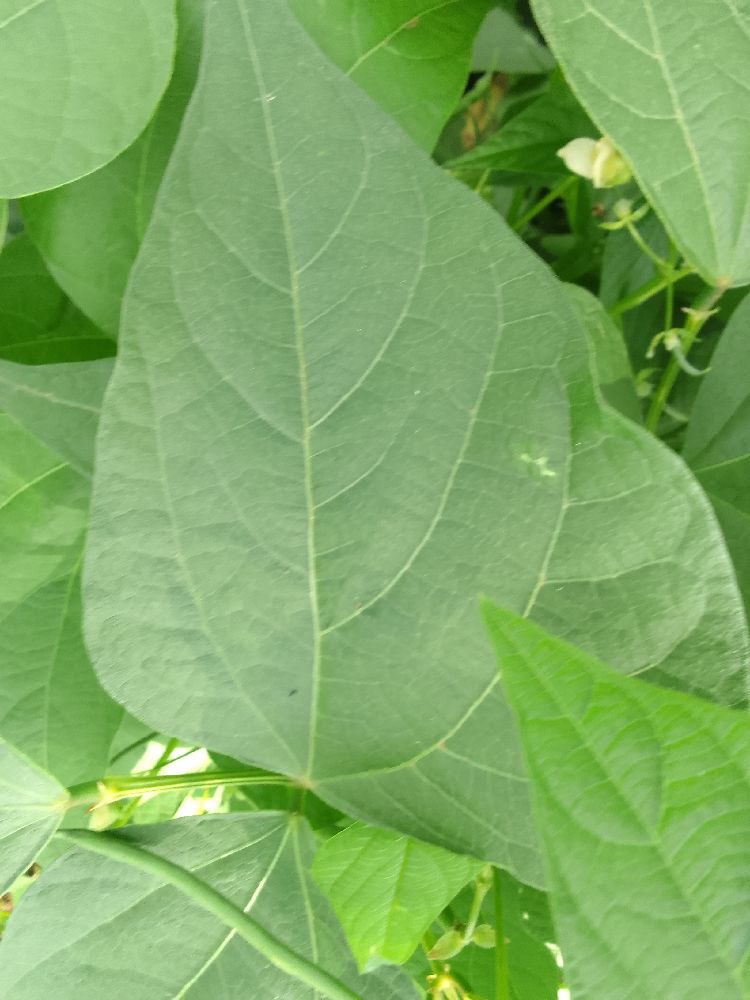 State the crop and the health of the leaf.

common bean, healthy
